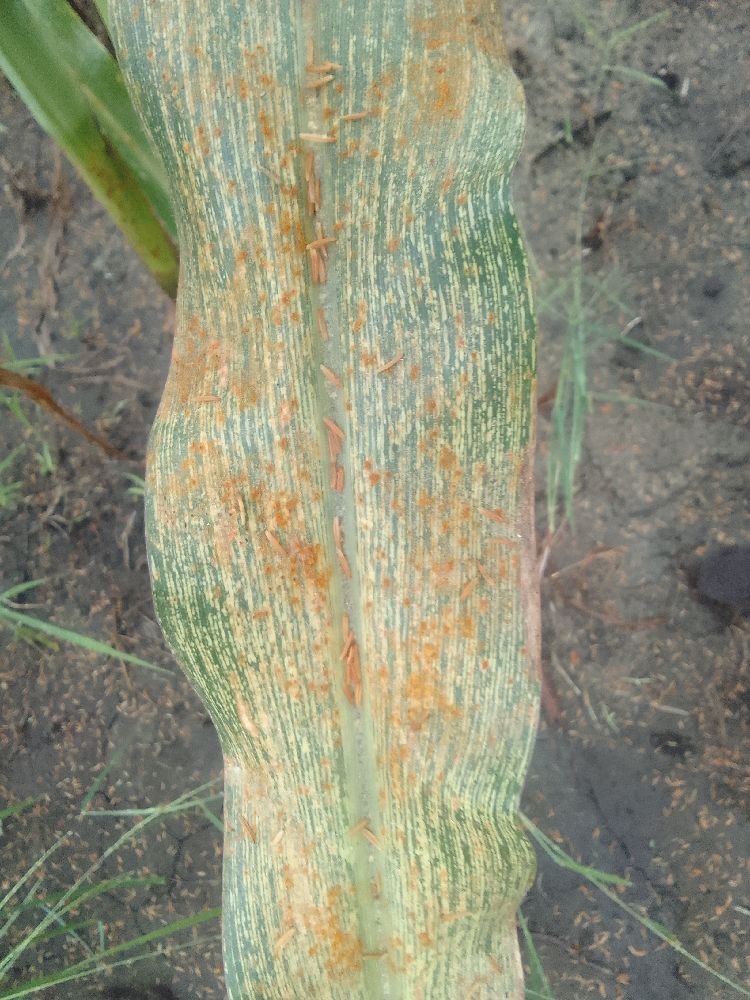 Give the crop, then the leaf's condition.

maize, maize streak virus
